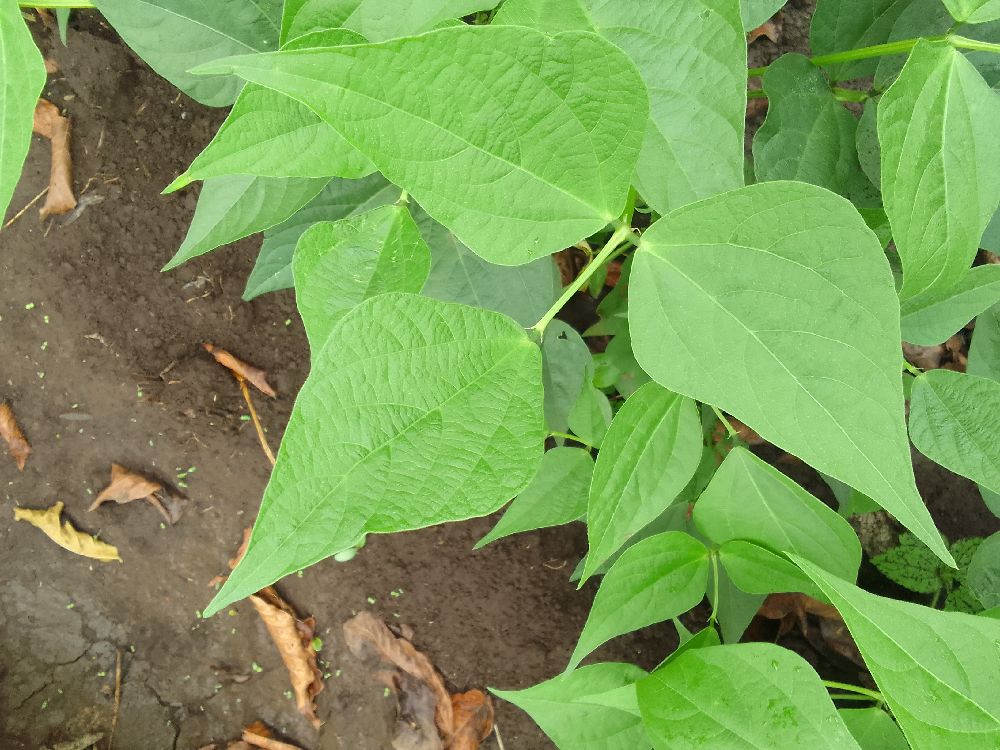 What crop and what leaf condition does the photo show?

common bean, healthy
